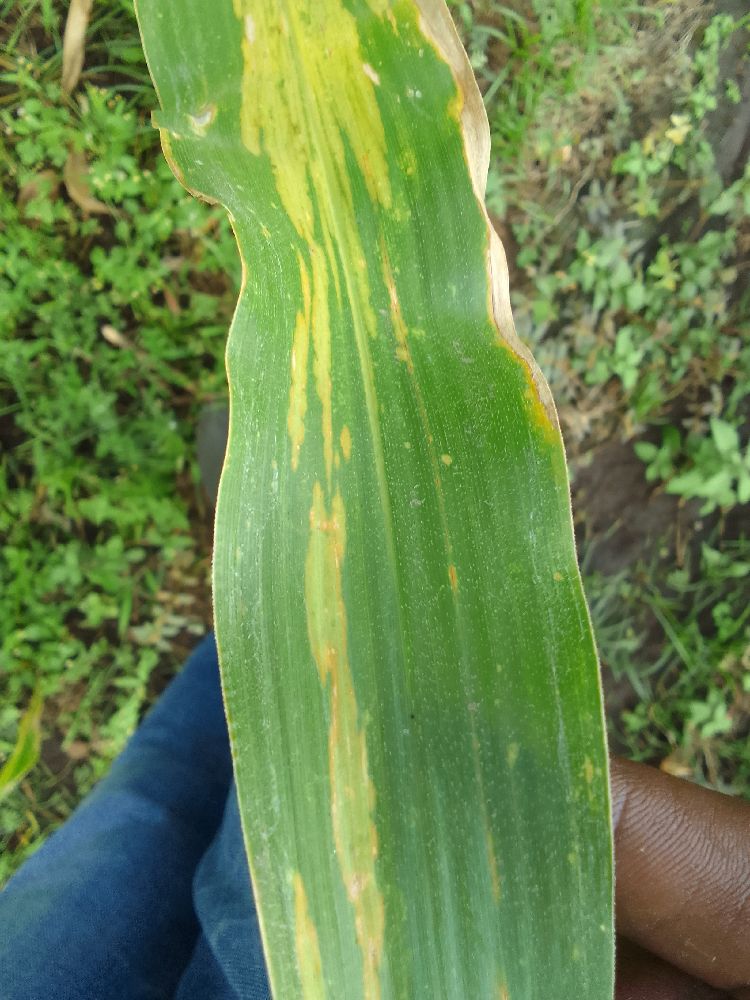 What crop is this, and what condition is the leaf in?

maize, maize lethal necrosis
